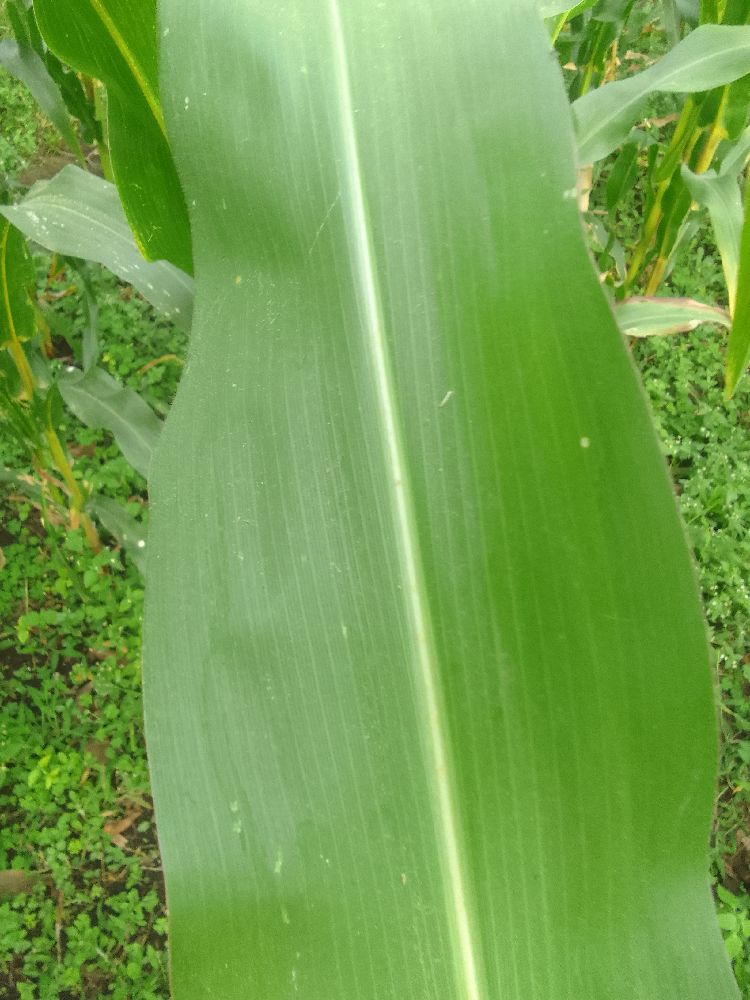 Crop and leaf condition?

maize, healthy
